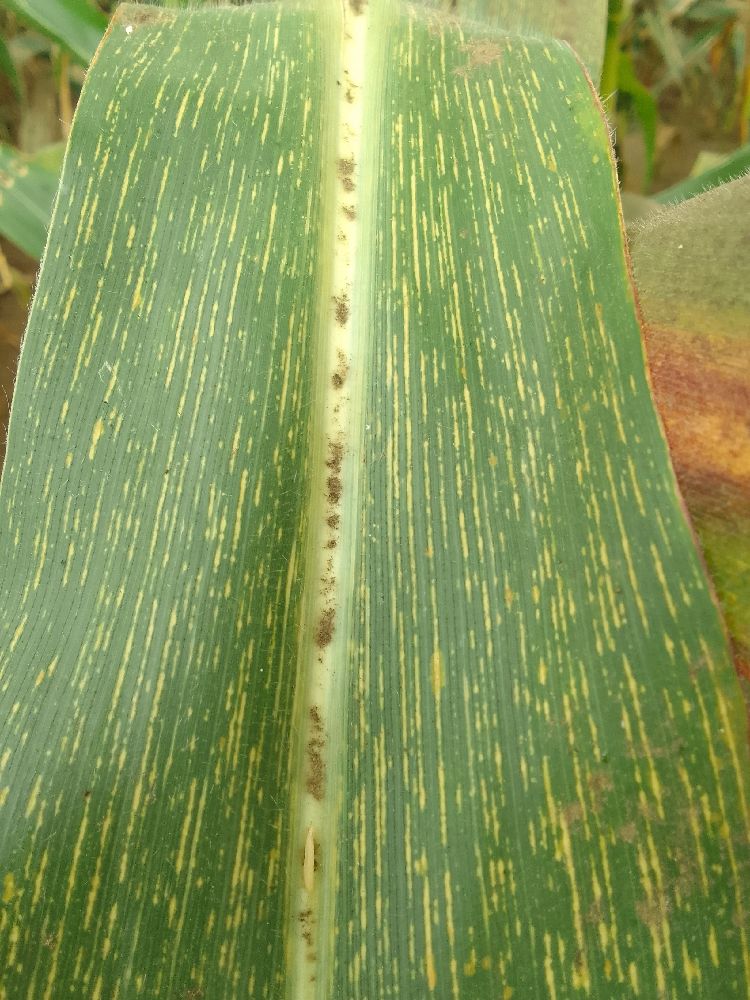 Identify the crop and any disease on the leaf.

maize, maize streak virus
